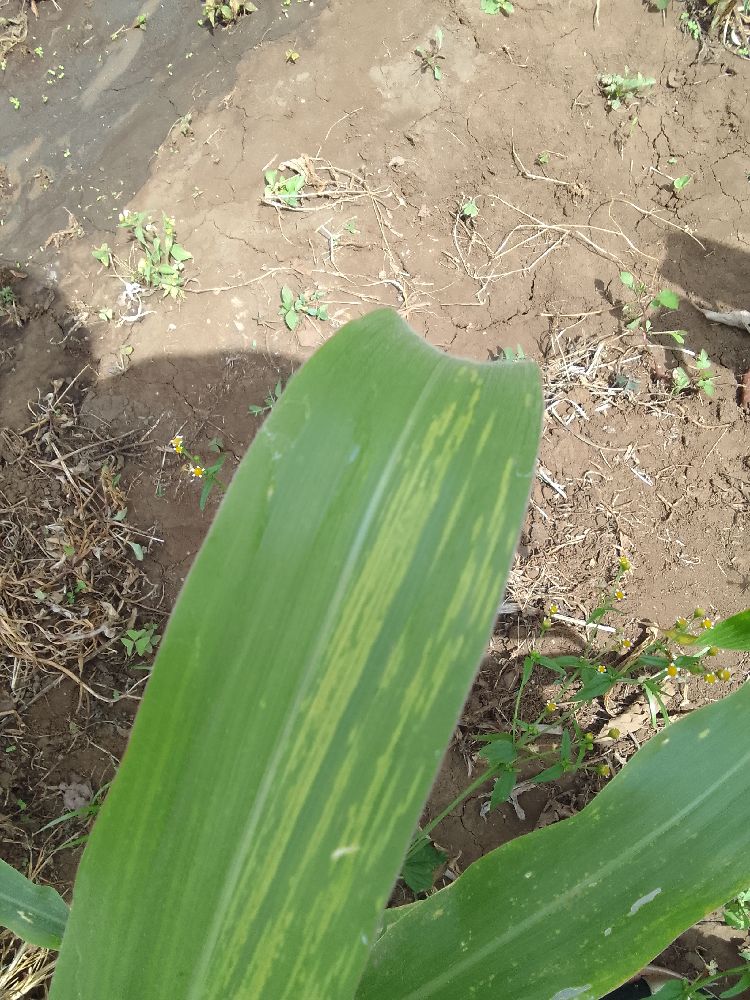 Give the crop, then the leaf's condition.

maize, maize lethal necrosis
